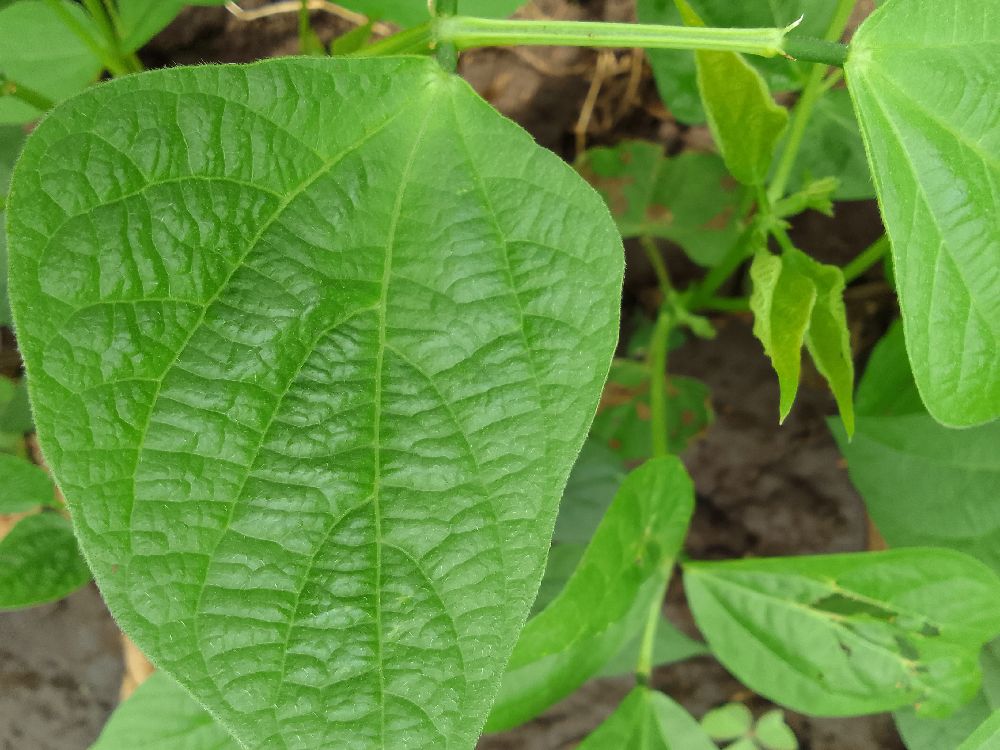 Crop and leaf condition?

common bean, healthy
